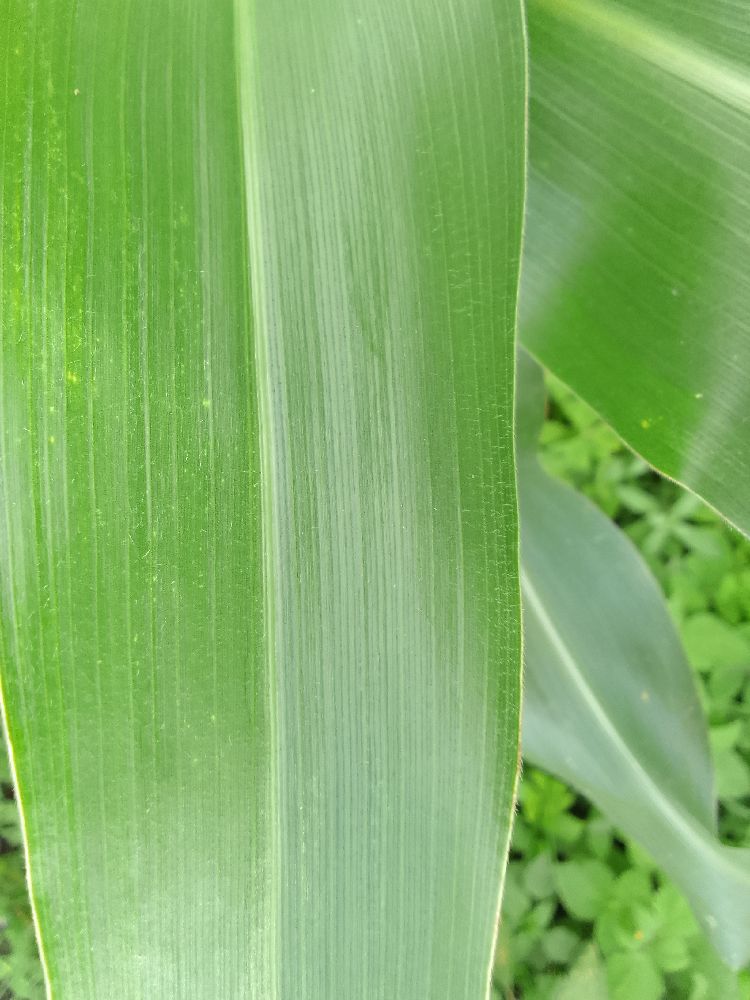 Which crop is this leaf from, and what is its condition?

maize, healthy
